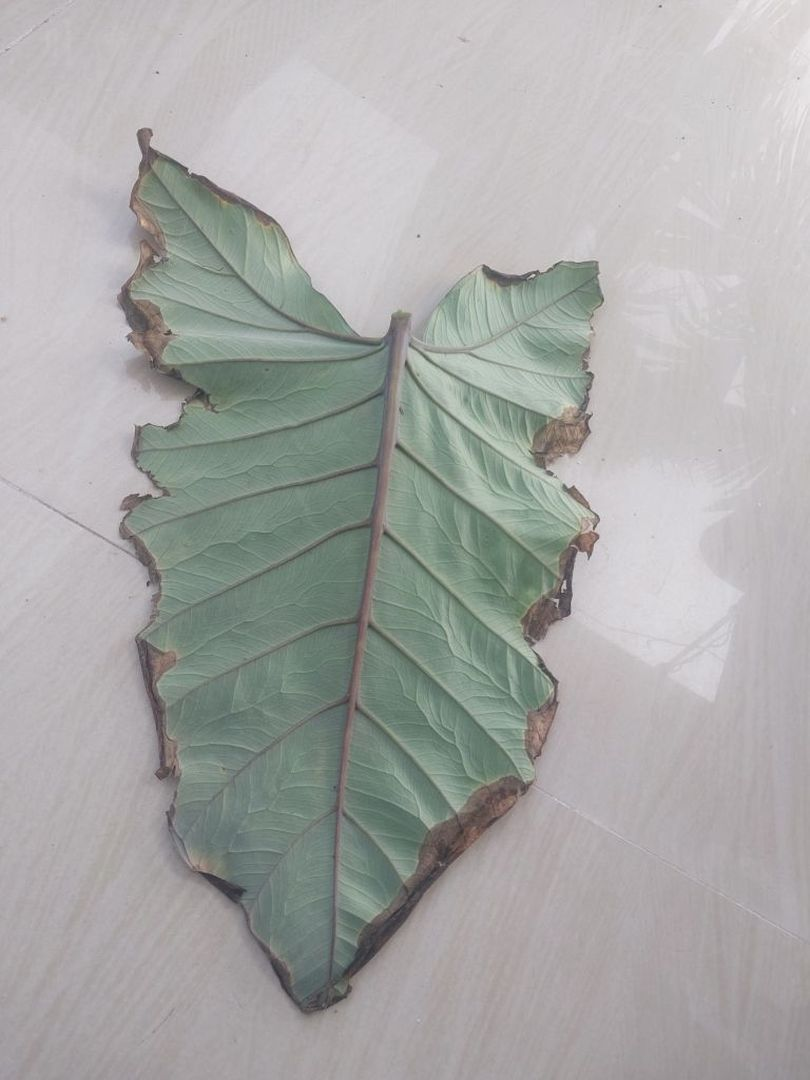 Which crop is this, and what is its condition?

taro, leaf blight
